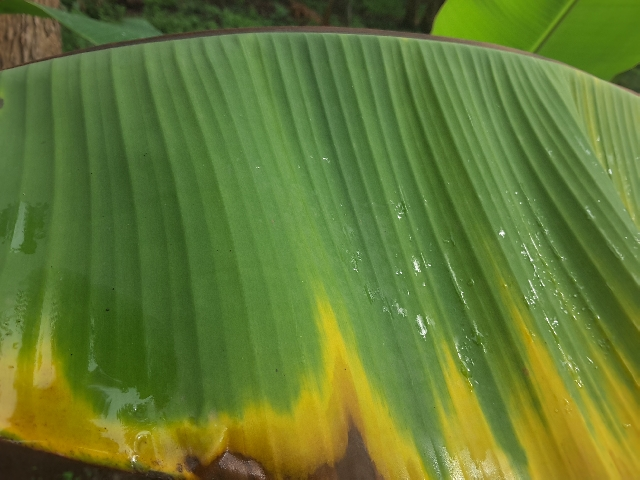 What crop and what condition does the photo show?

banana, fusarium wilt race 1
